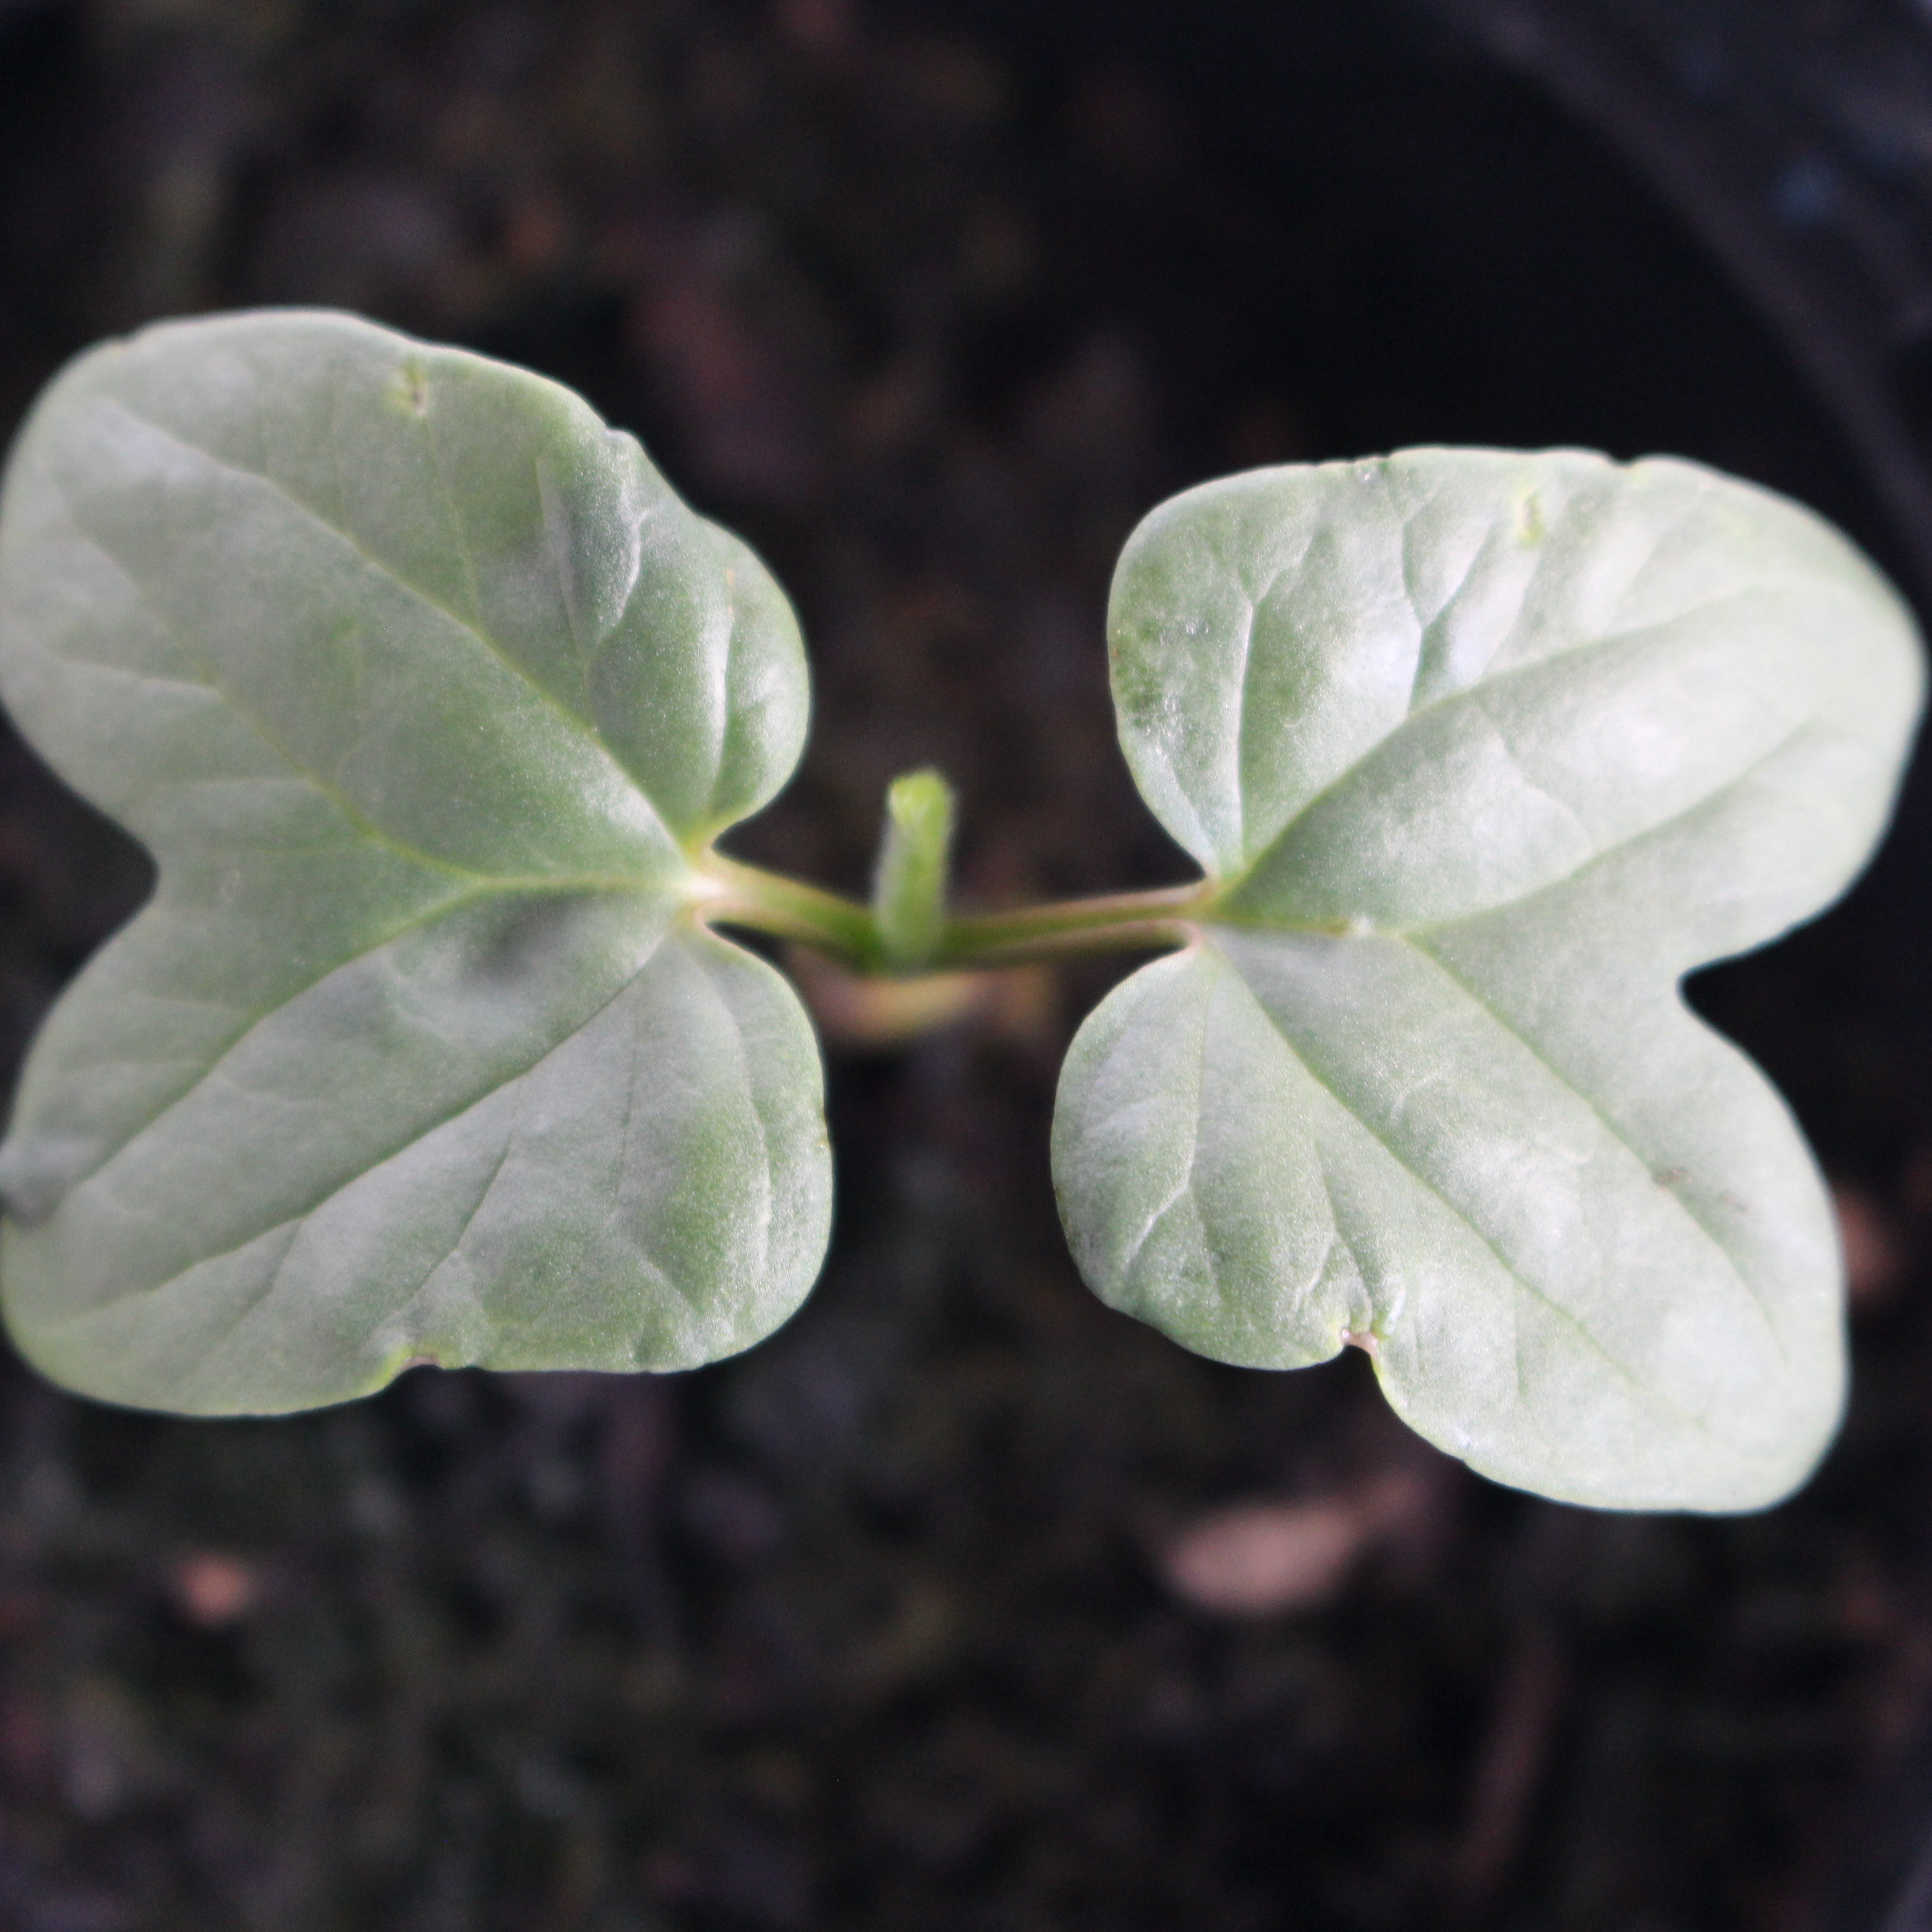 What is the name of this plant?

Convolvulus arvensis
